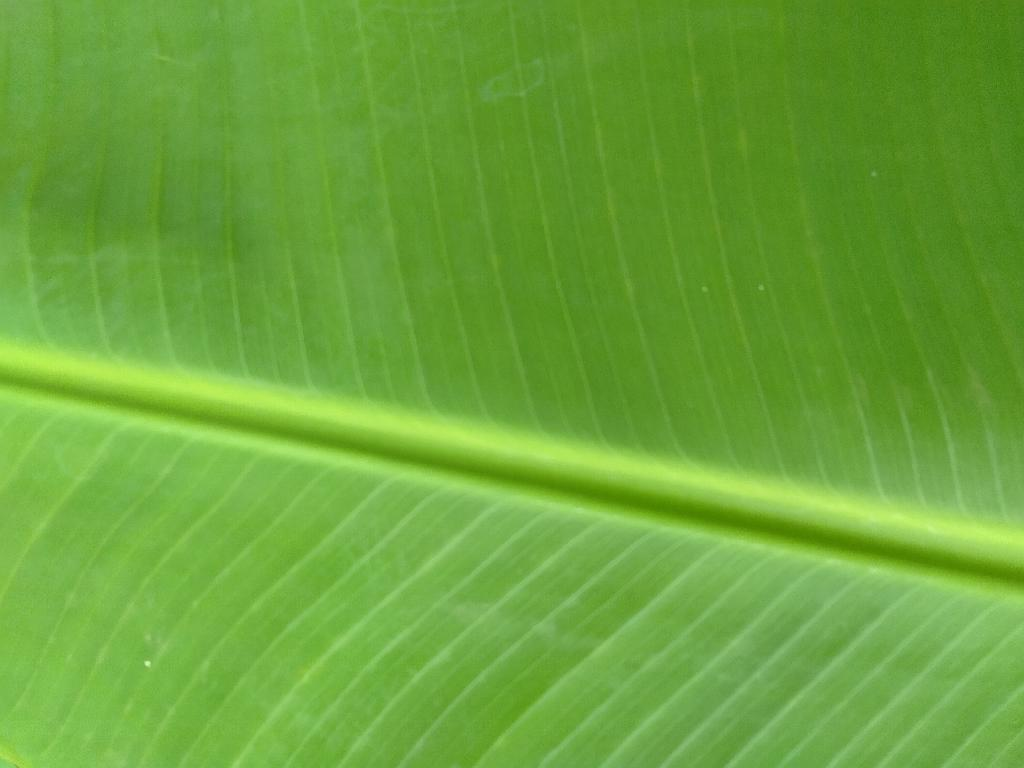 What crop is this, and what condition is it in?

banana, healthy
